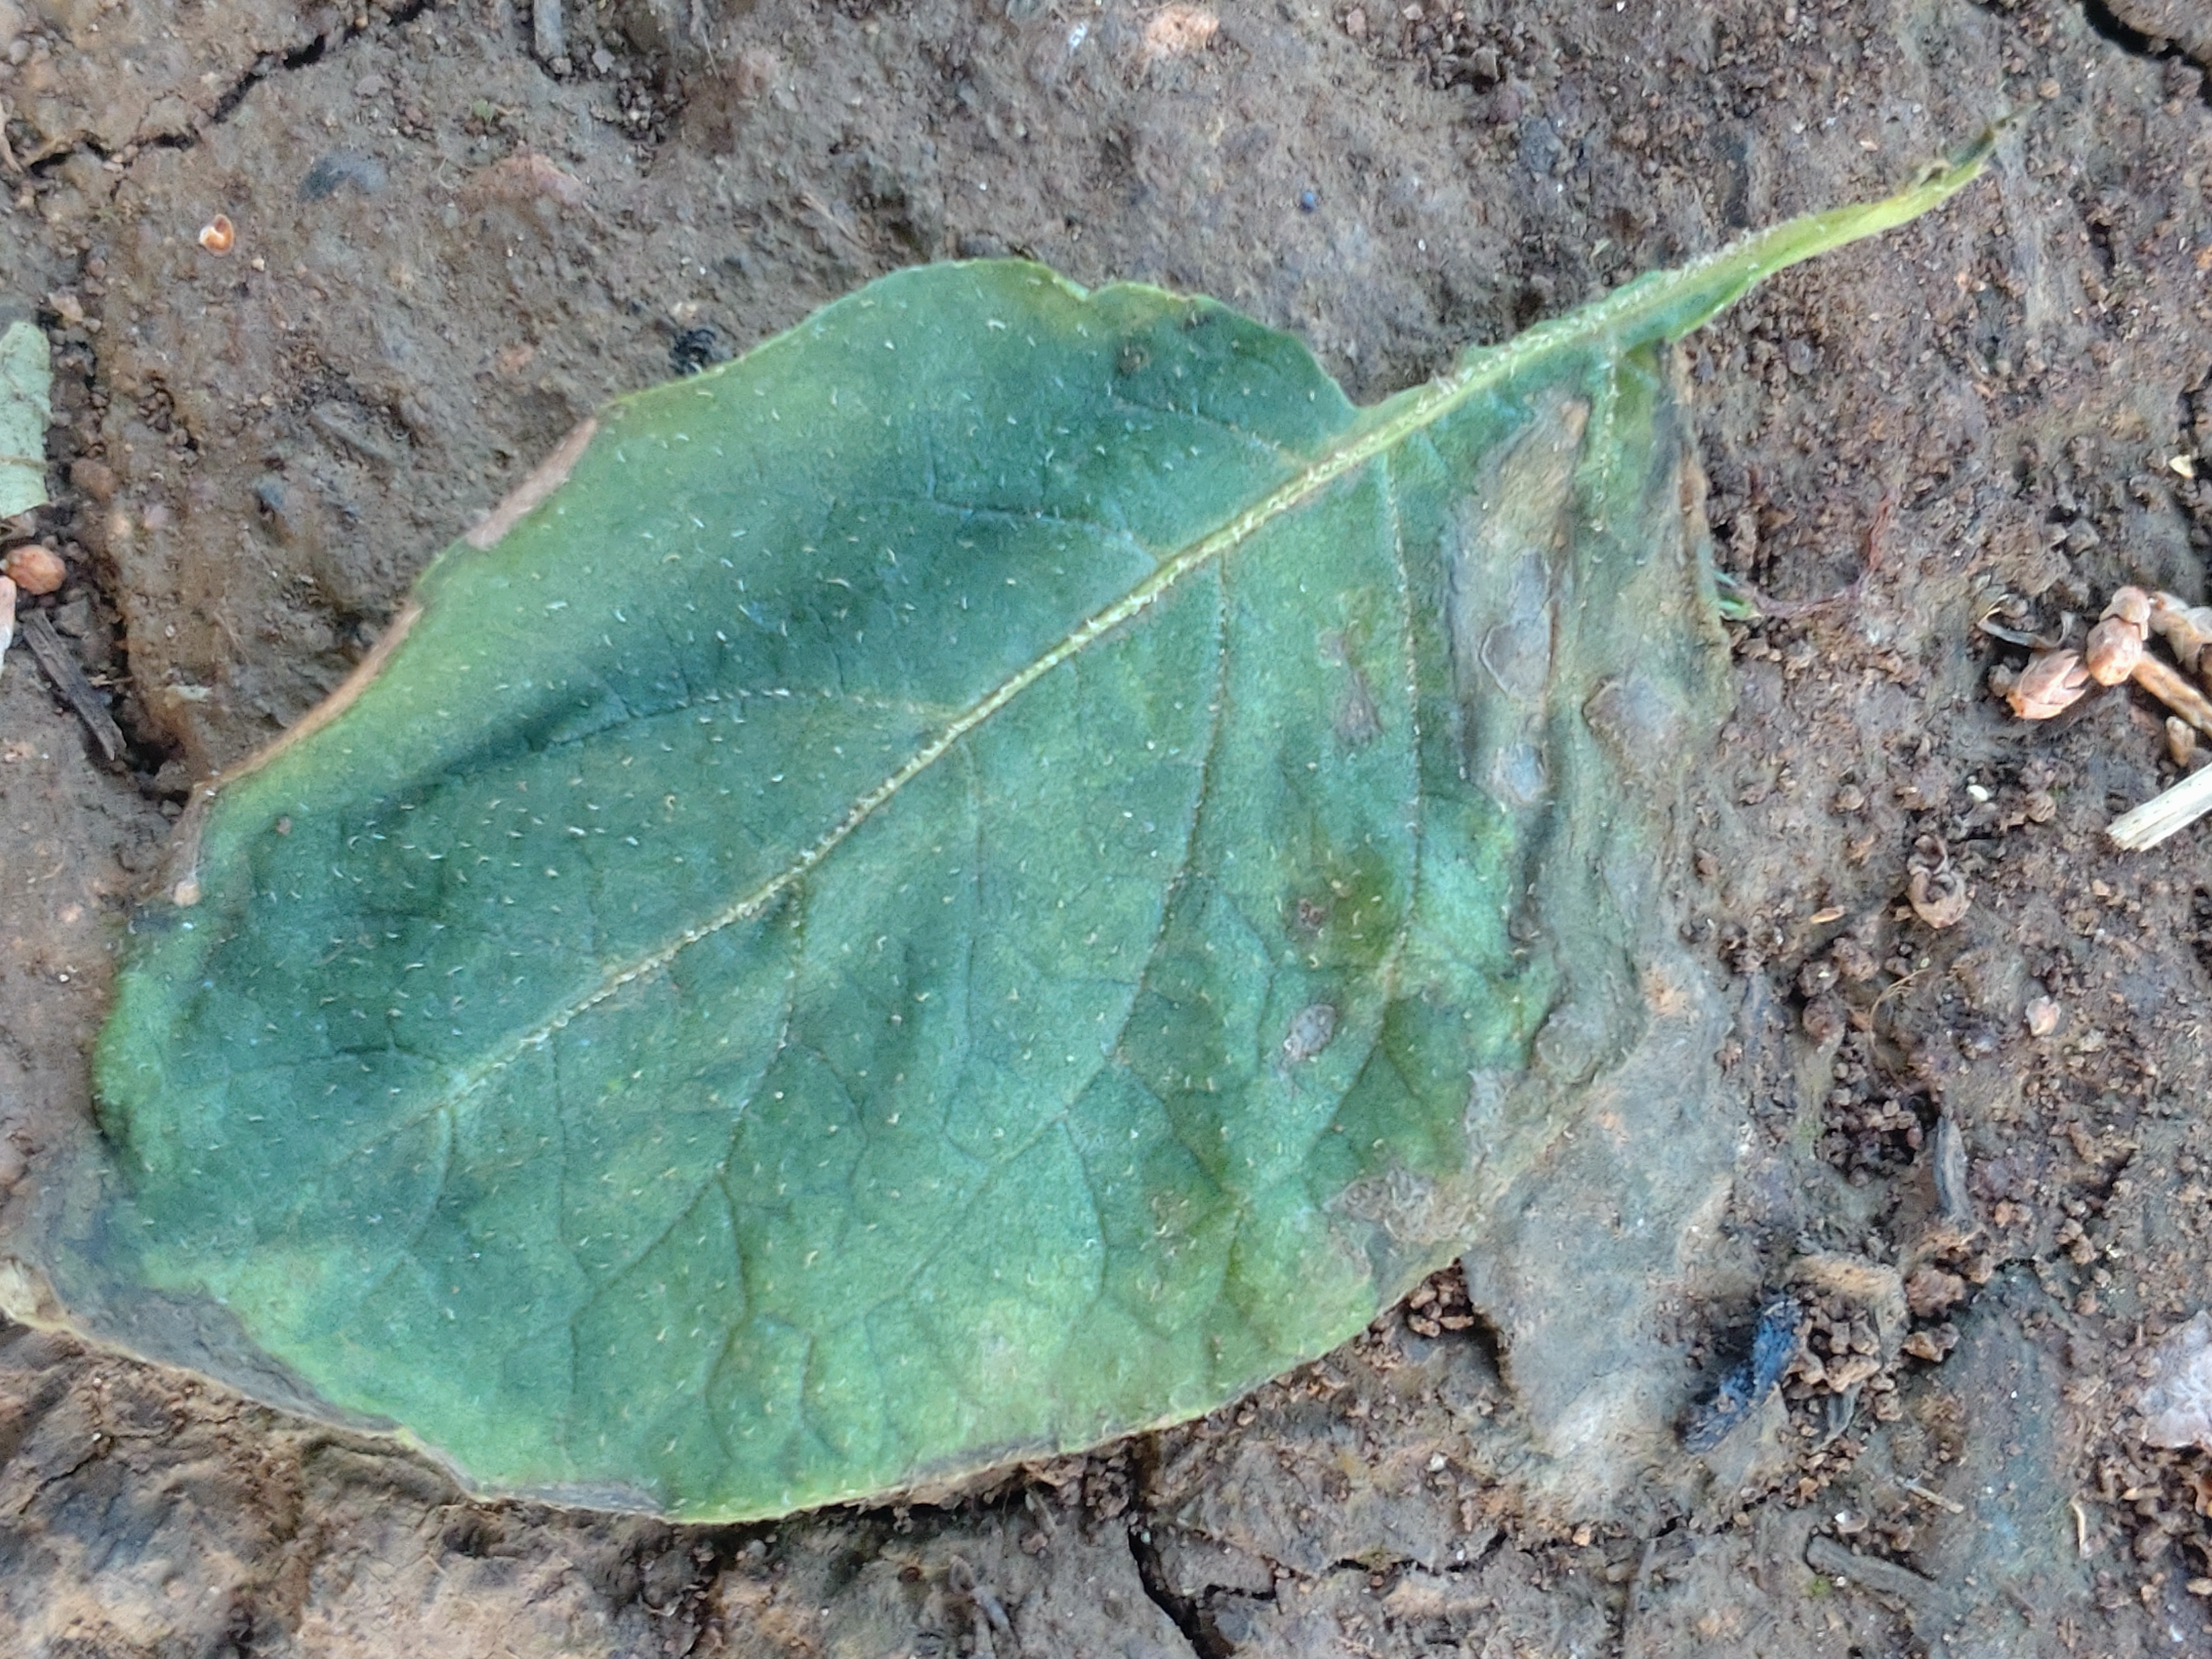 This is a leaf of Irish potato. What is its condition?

early blight
